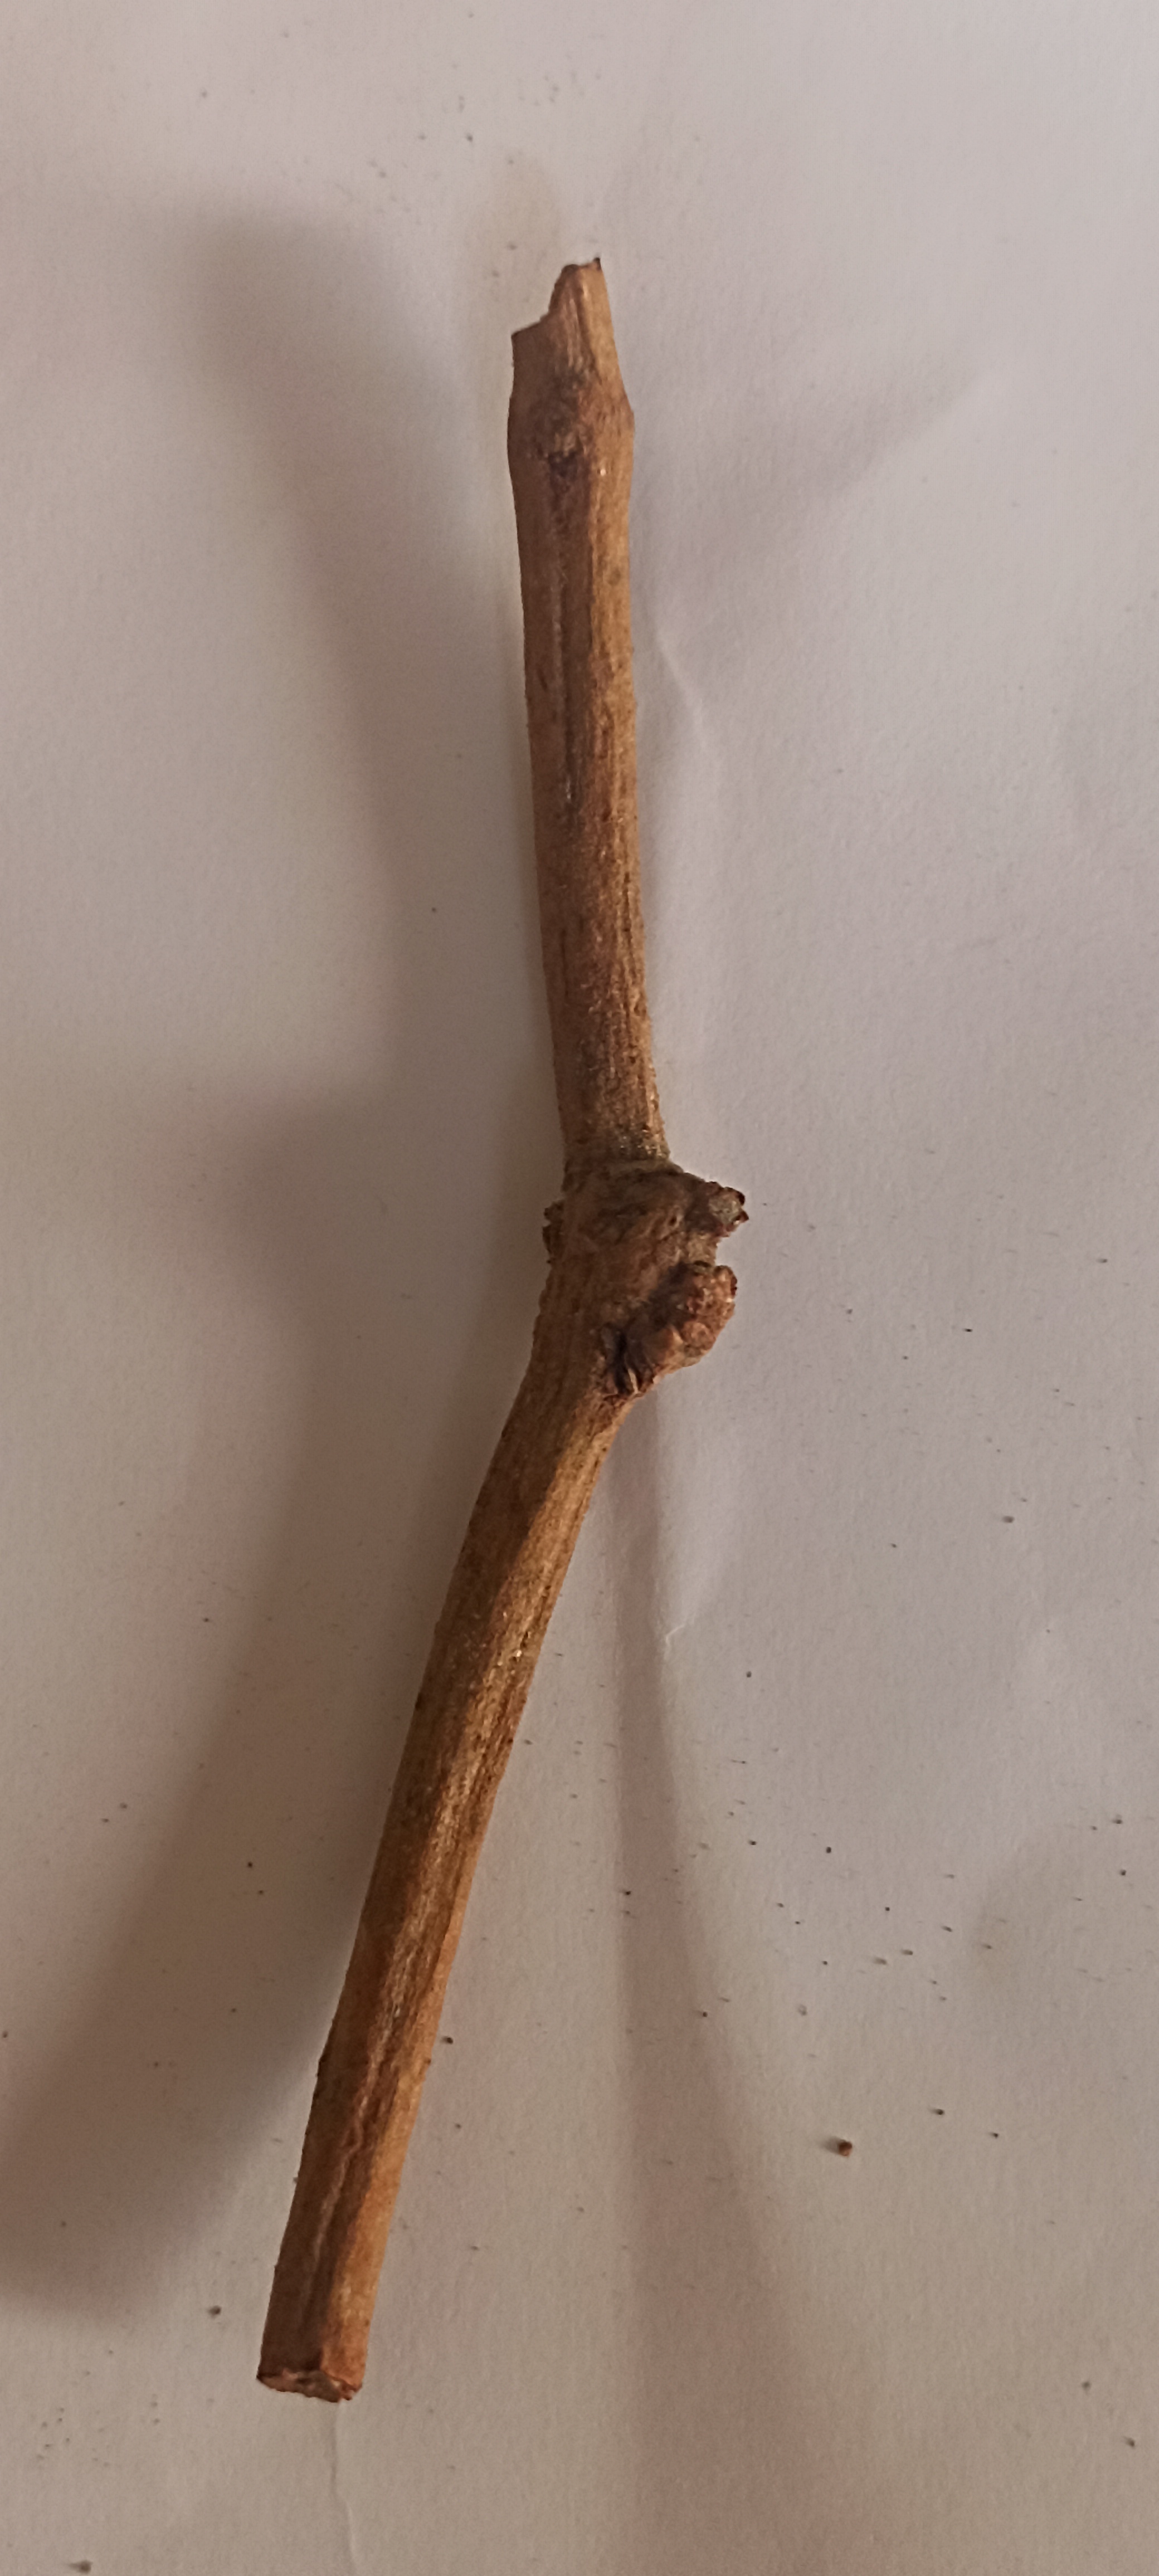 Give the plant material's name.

manjistha
